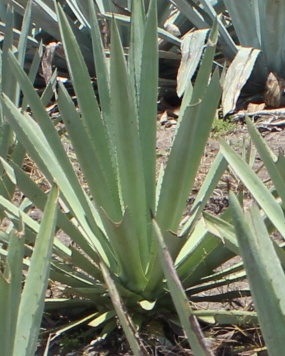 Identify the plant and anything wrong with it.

agave, yellow
